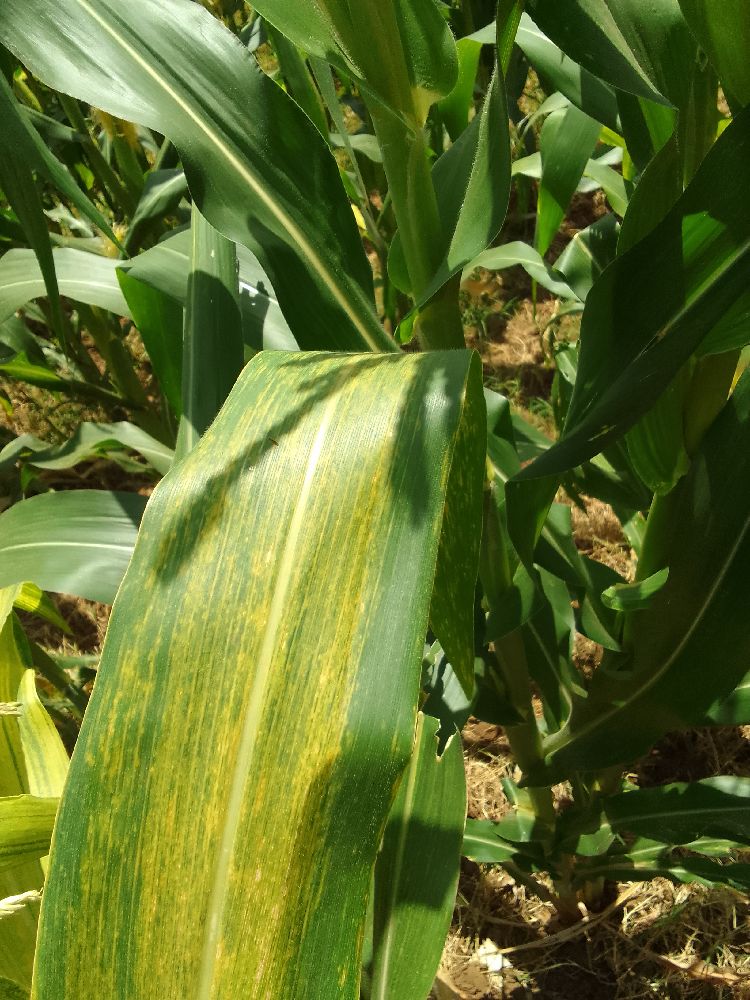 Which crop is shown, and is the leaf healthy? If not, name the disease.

maize, maize lethal necrosis
